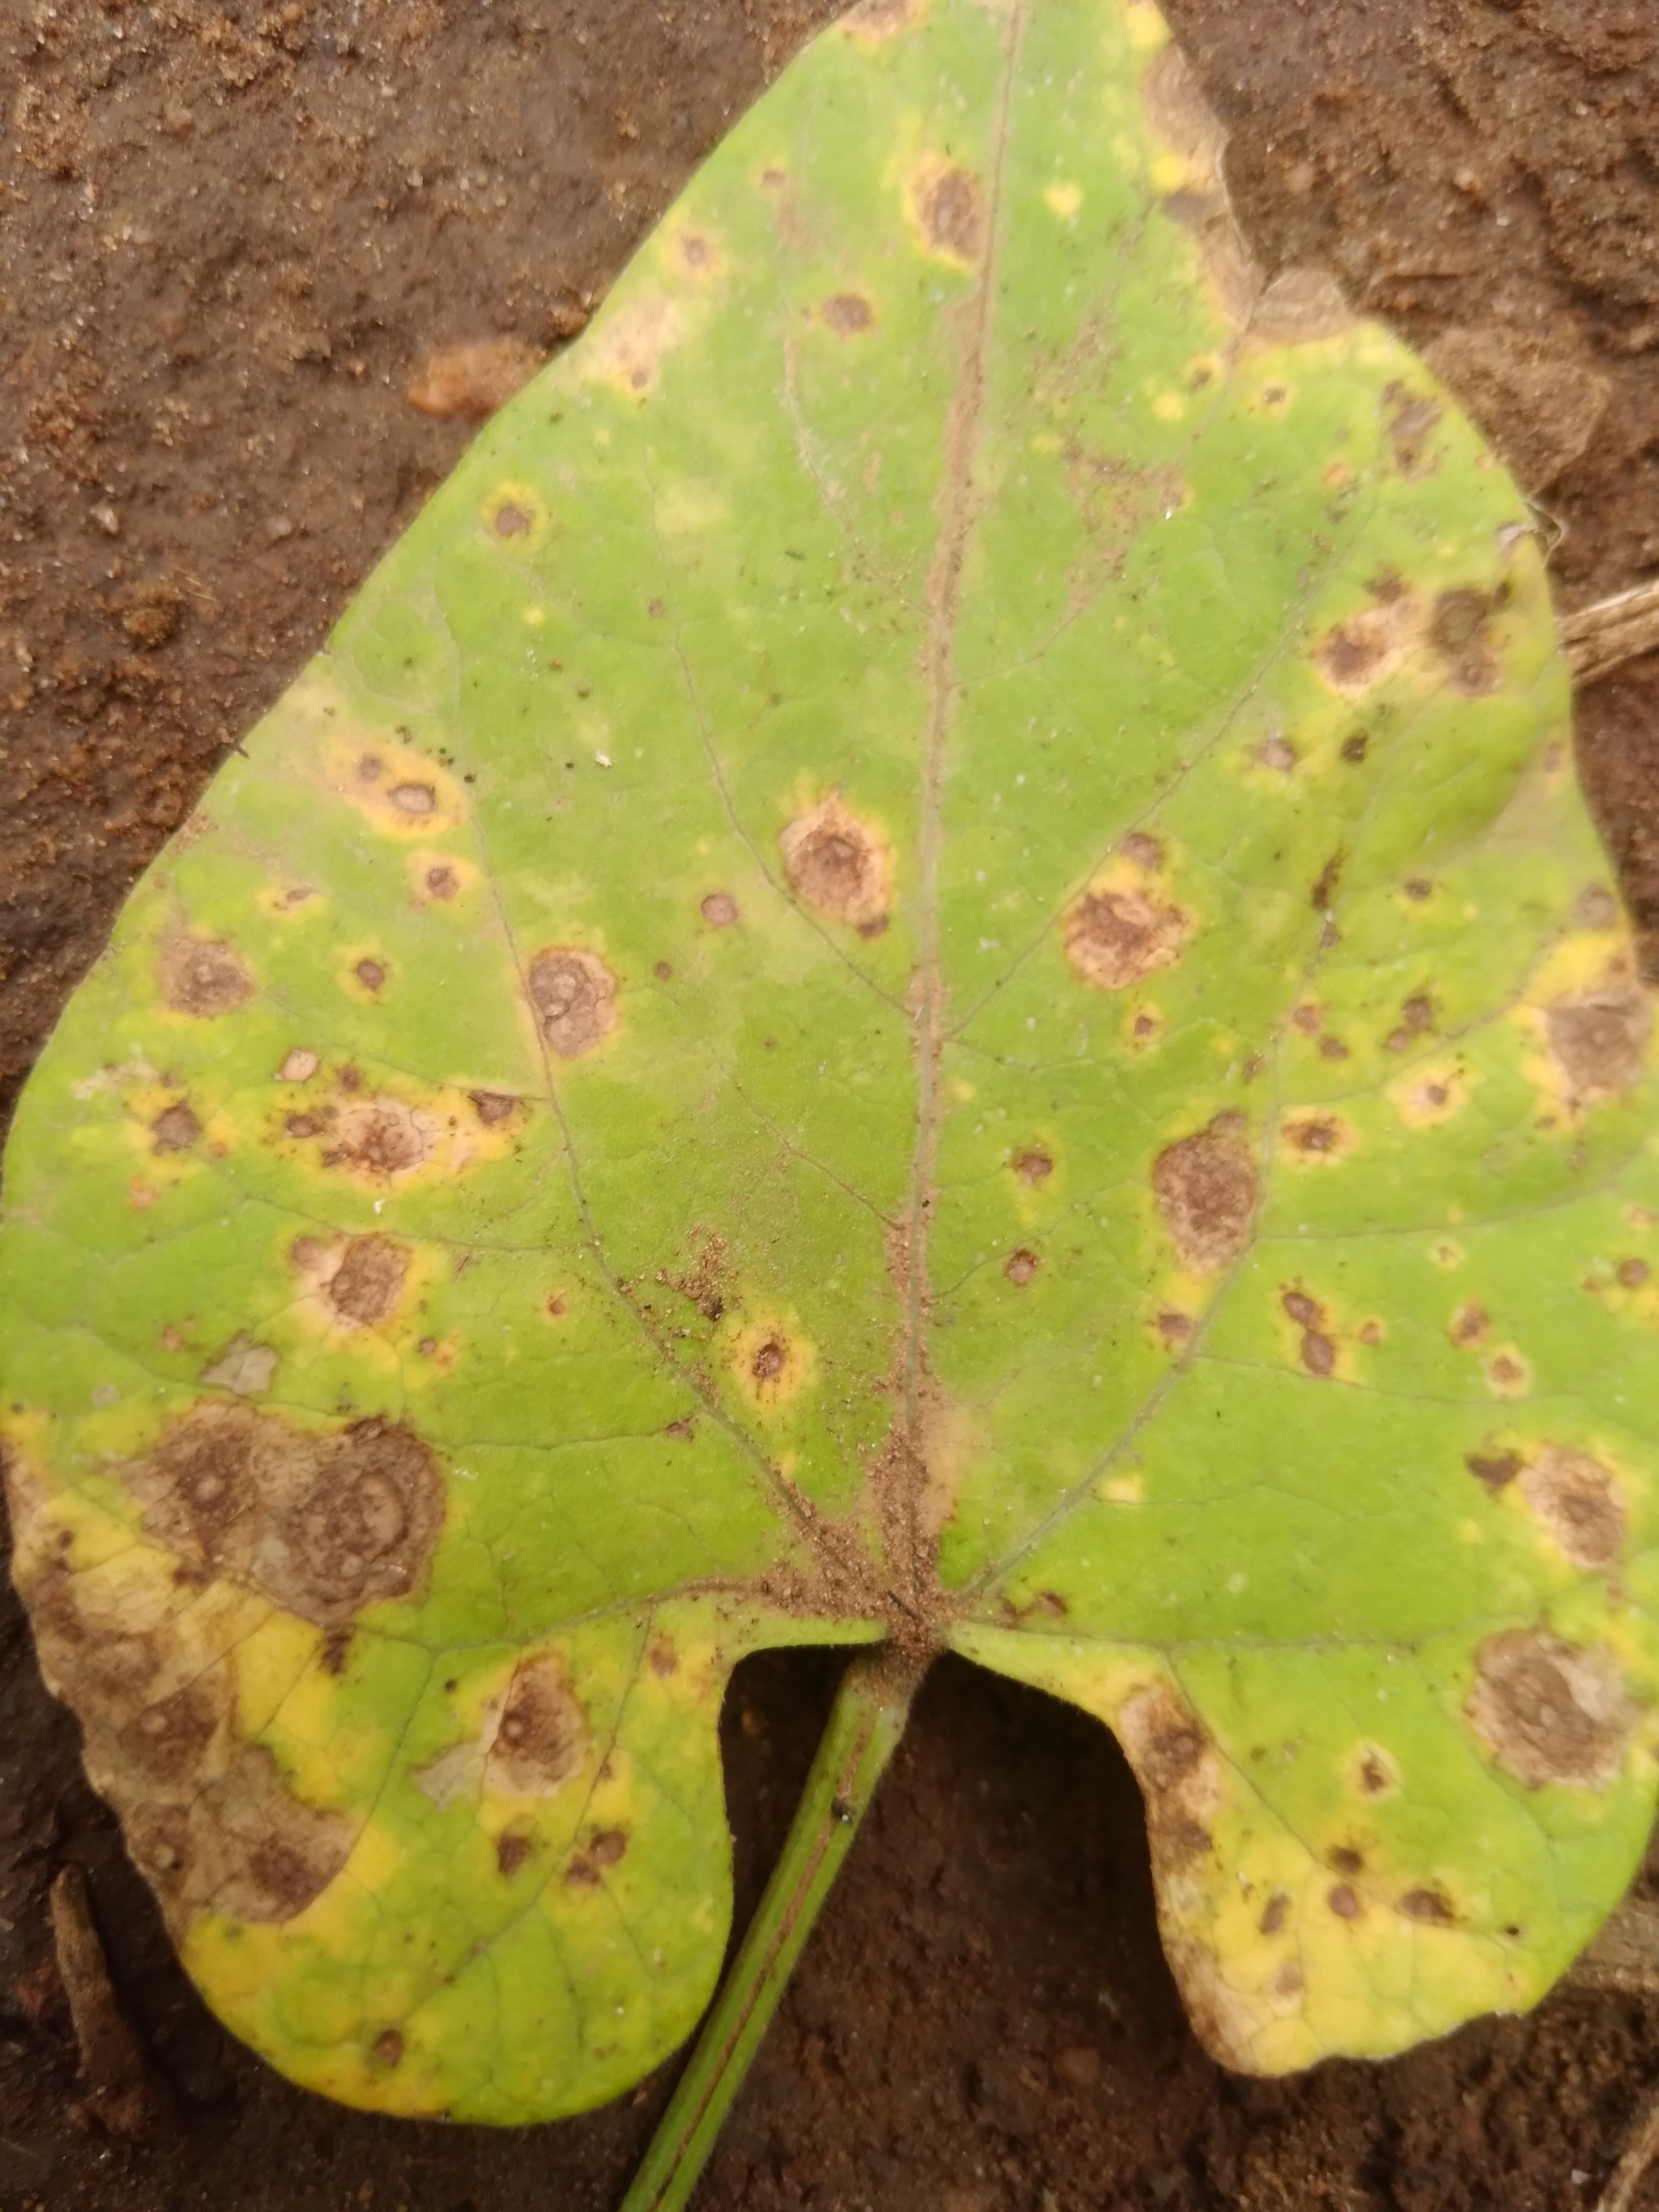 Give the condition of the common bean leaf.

rust
